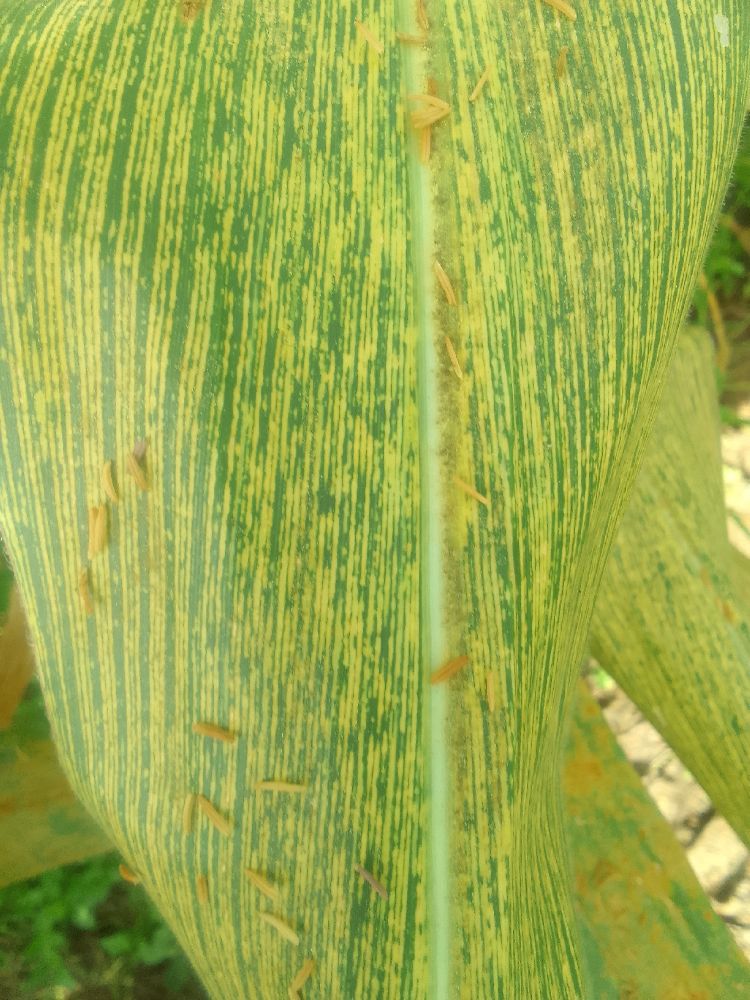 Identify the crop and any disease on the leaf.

maize, maize streak virus
